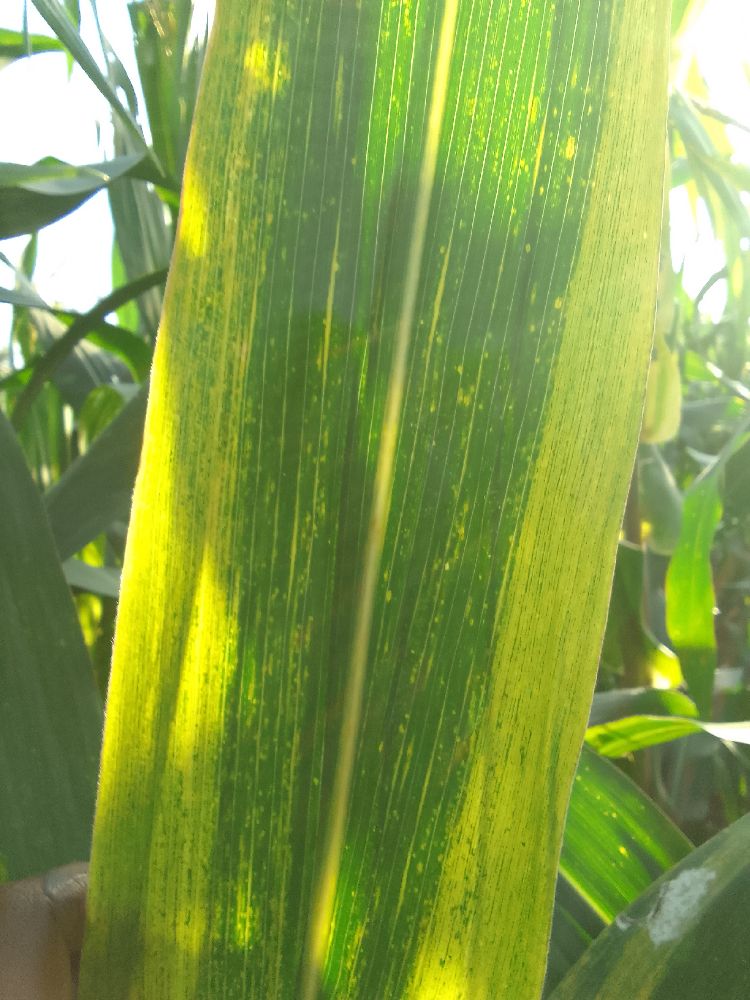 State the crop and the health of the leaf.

maize, maize lethal necrosis
